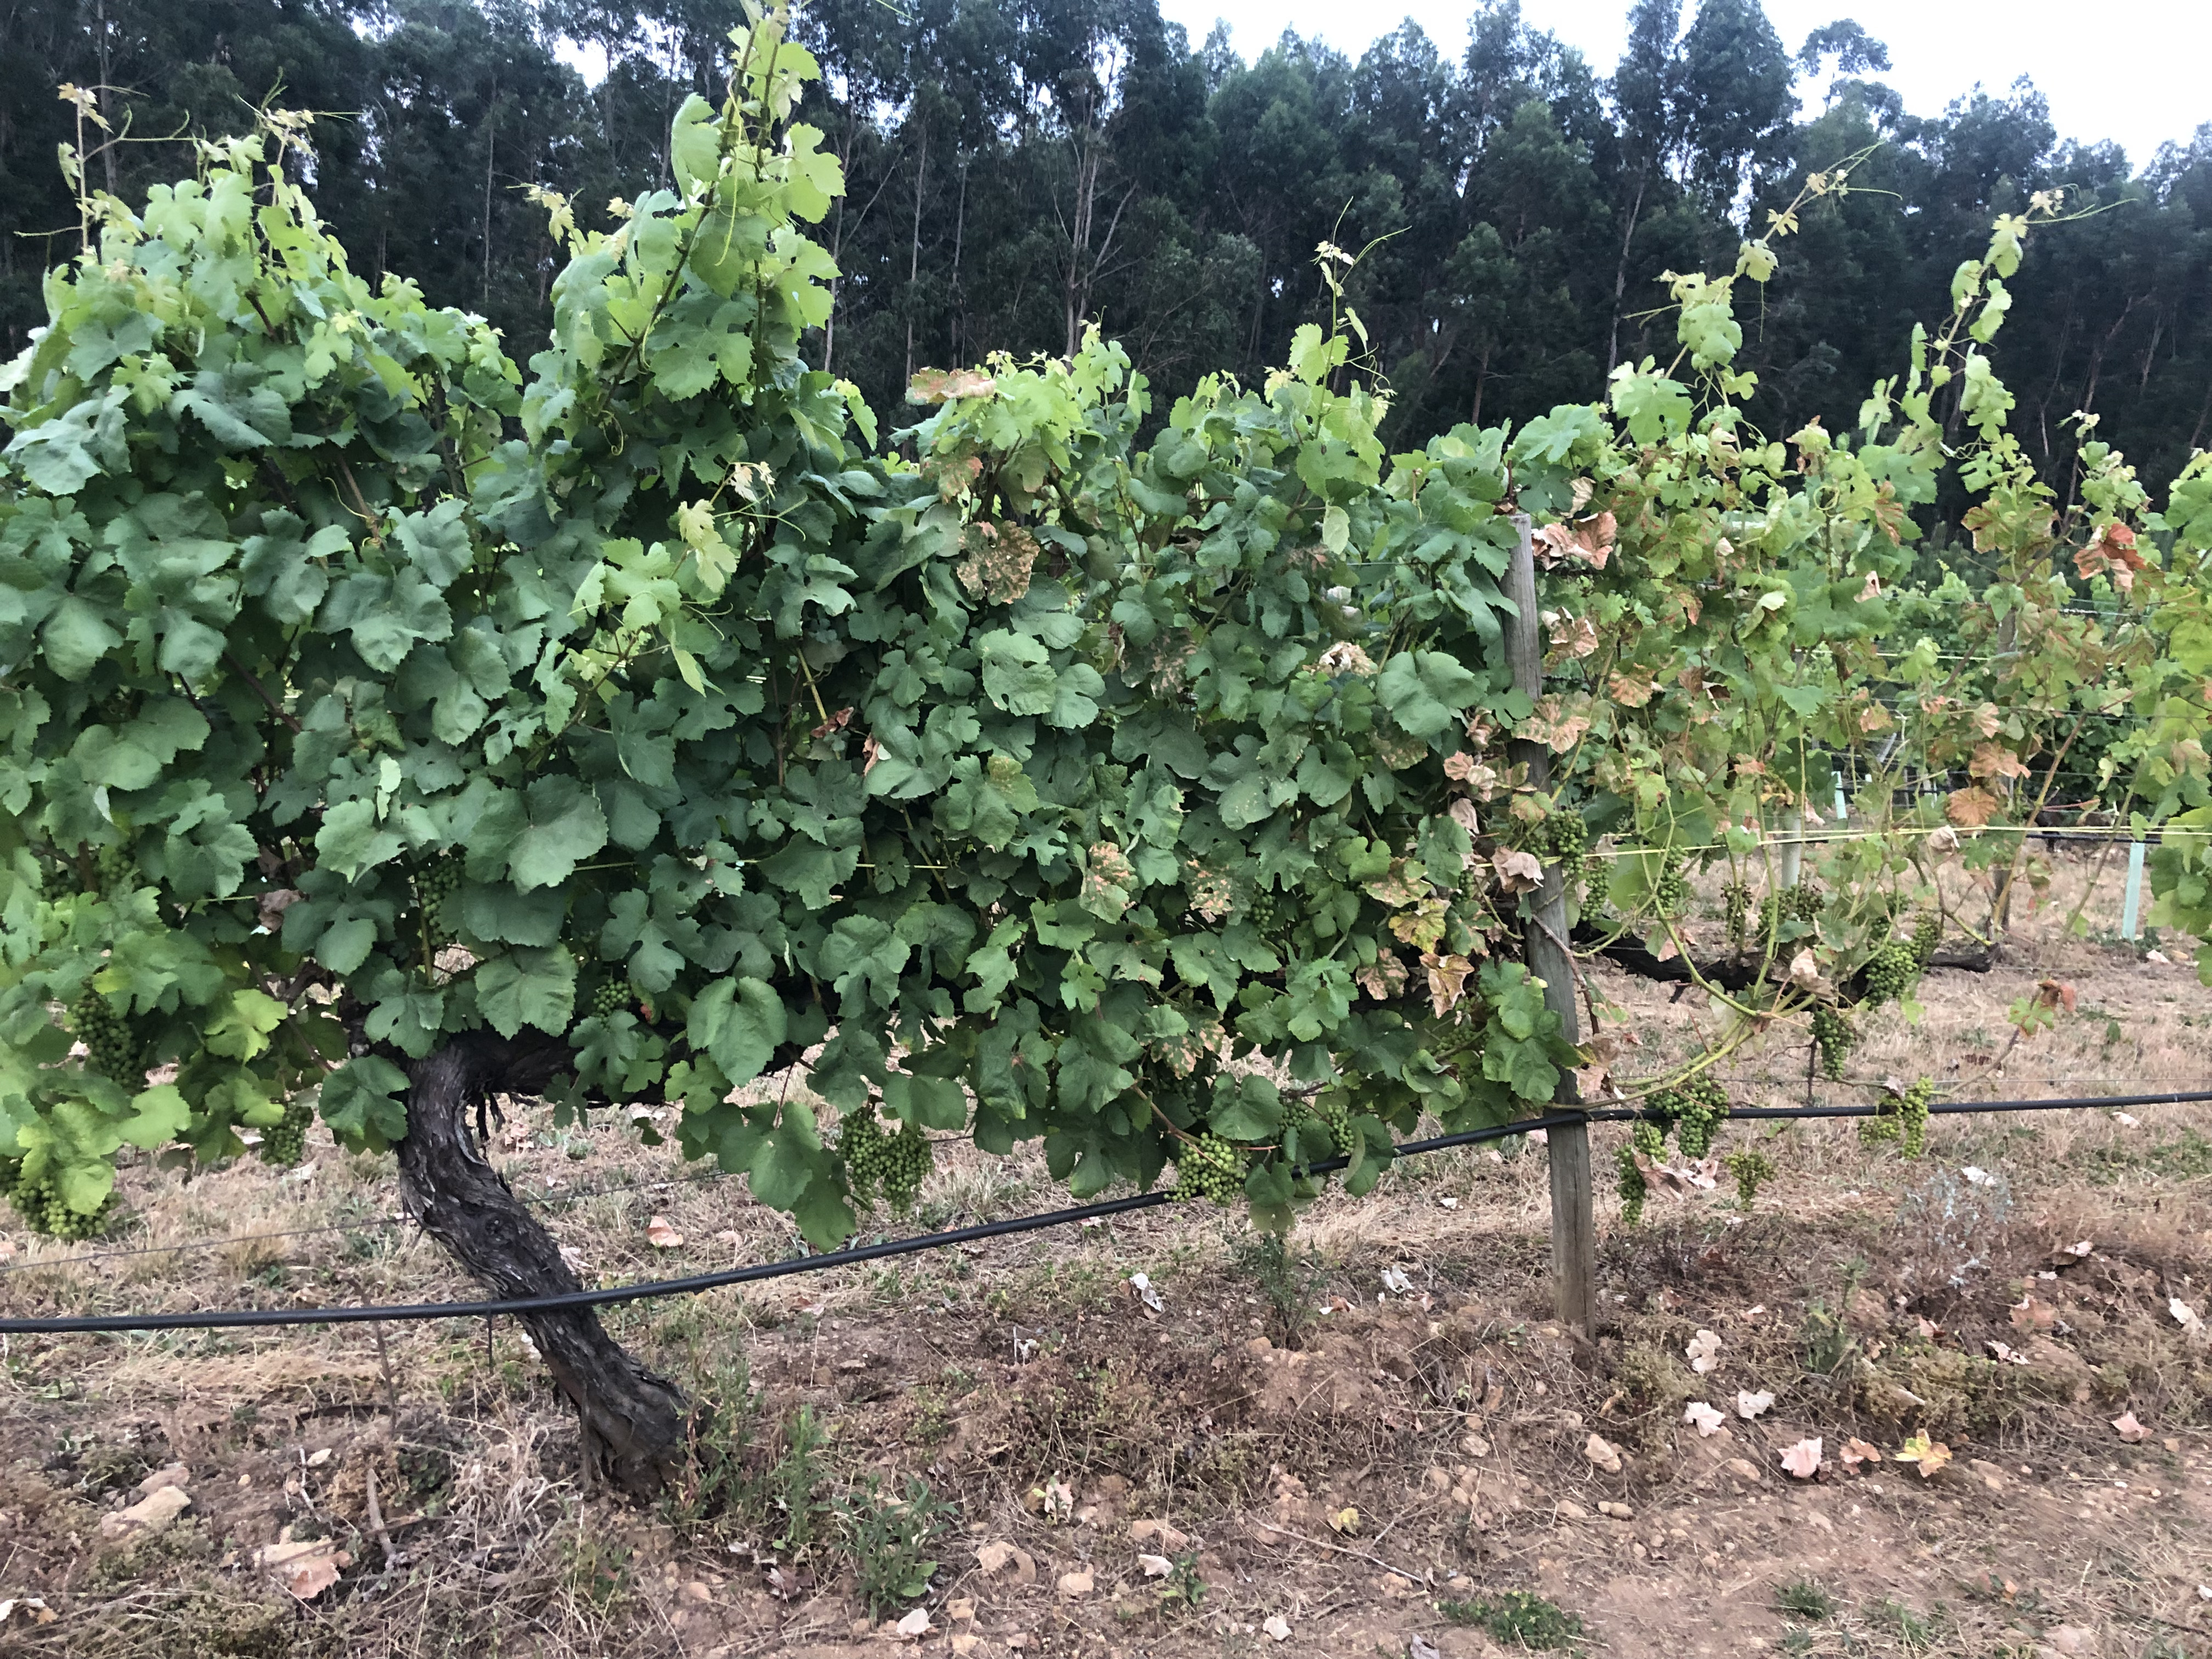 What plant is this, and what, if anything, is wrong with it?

grapevine, affected by esca disease
